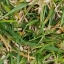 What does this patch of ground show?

grass
